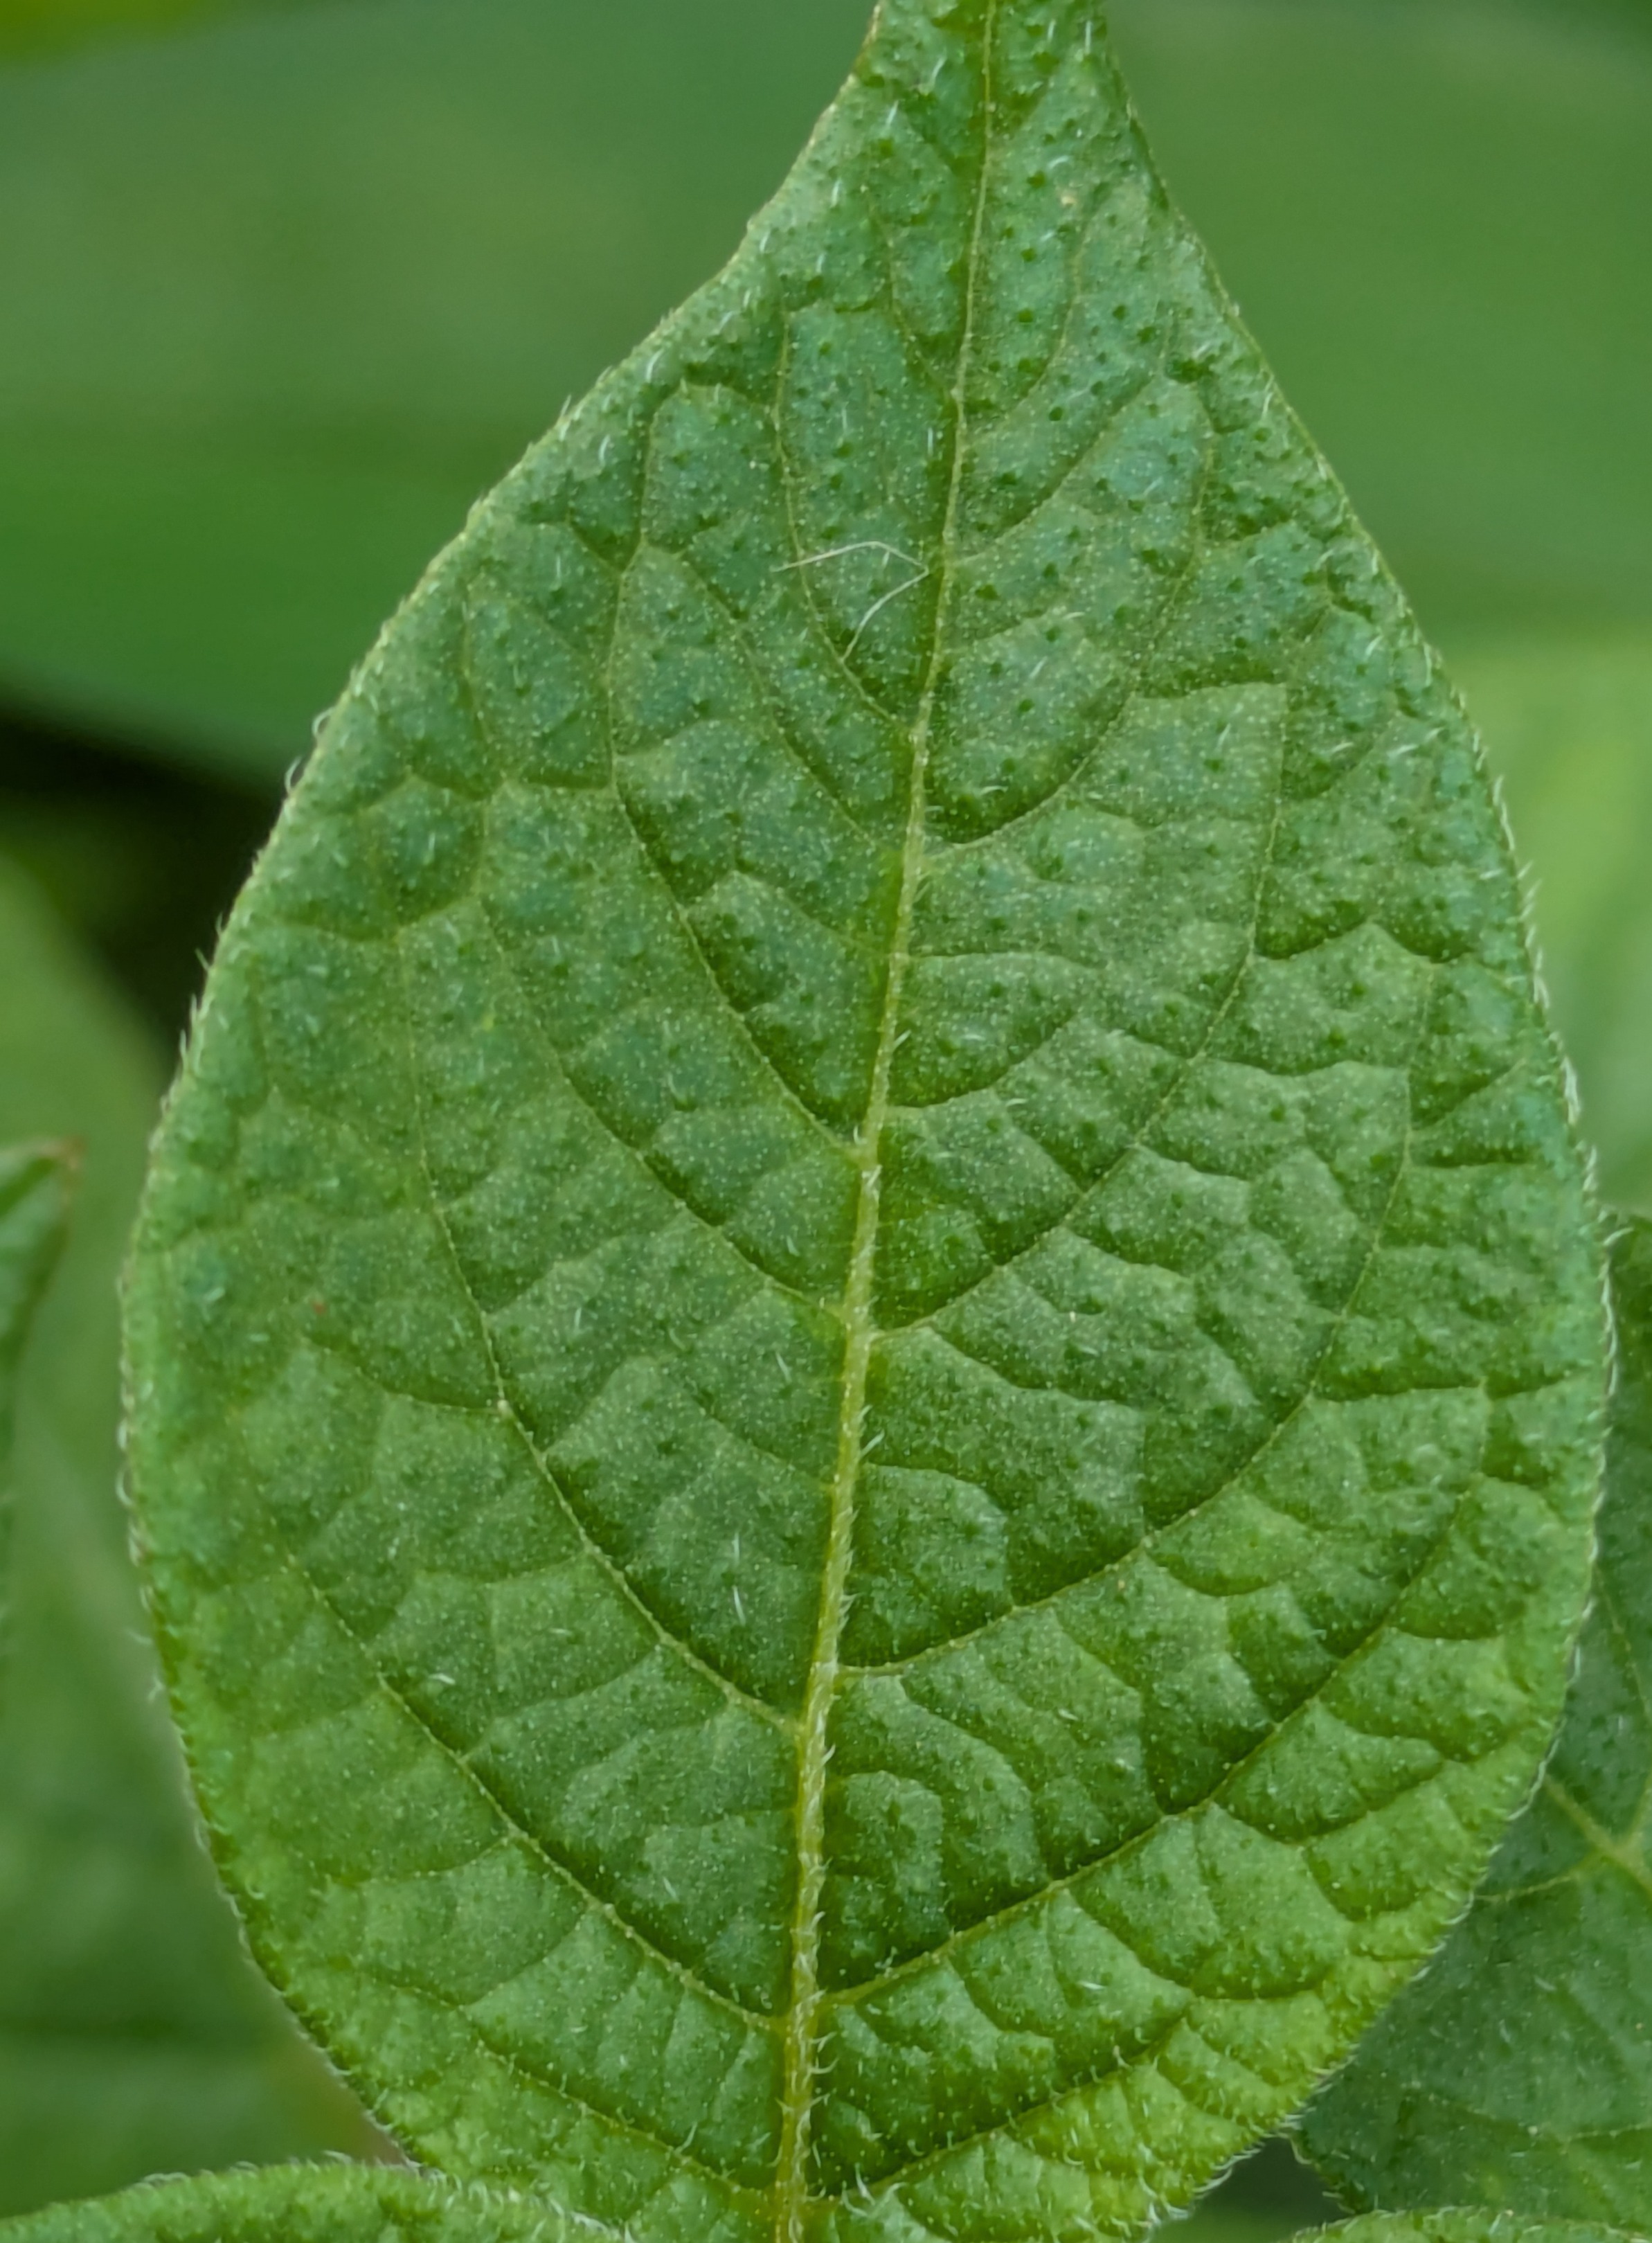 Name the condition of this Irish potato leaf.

healthy
